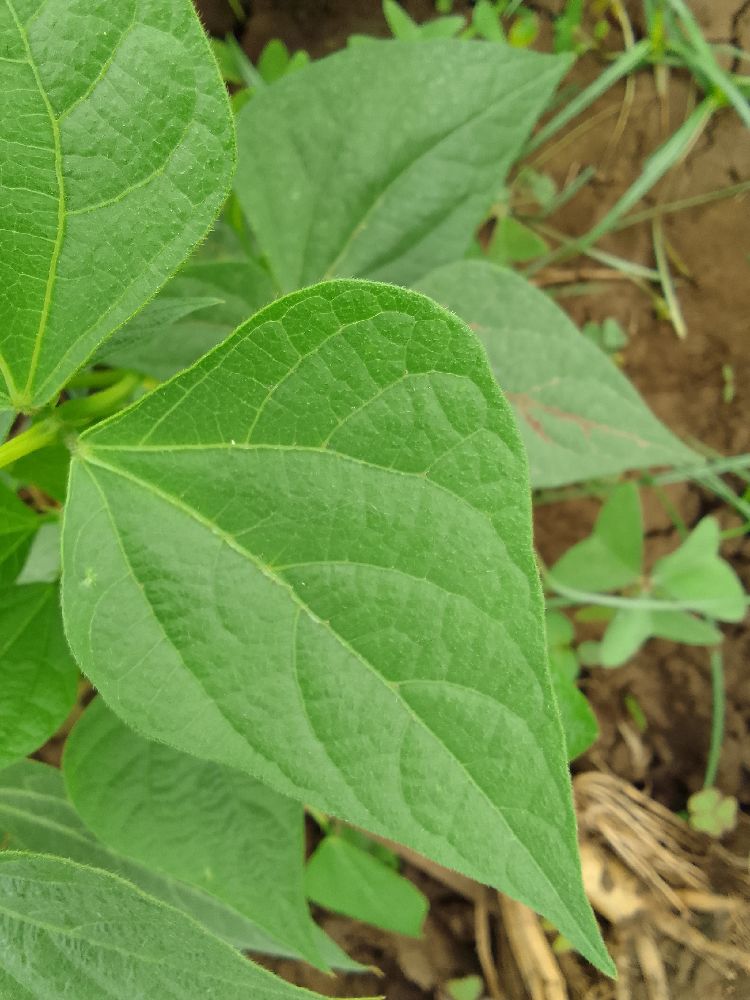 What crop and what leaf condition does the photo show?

common bean, healthy
